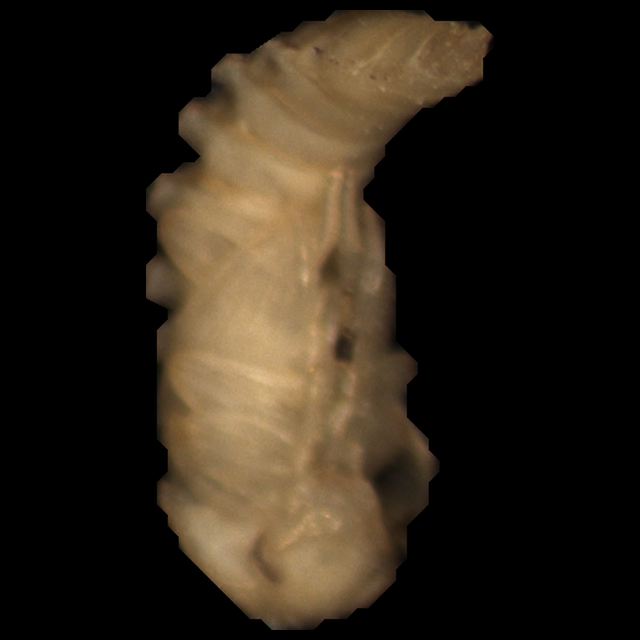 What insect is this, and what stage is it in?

mealworm pupa
